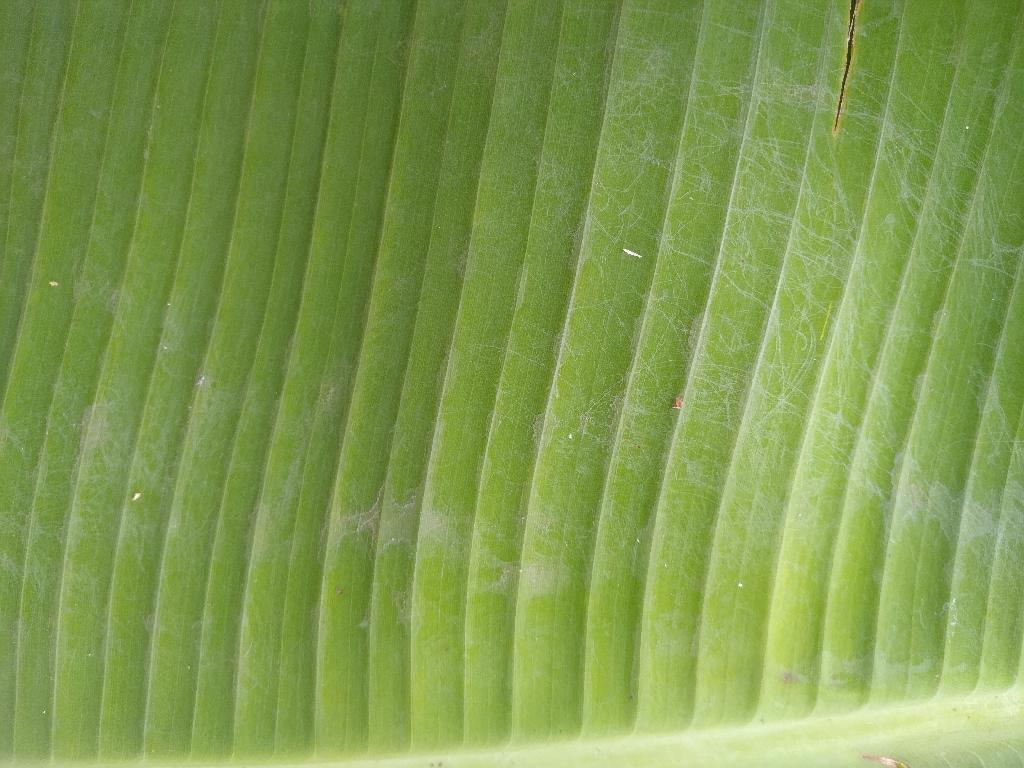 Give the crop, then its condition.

banana, healthy
